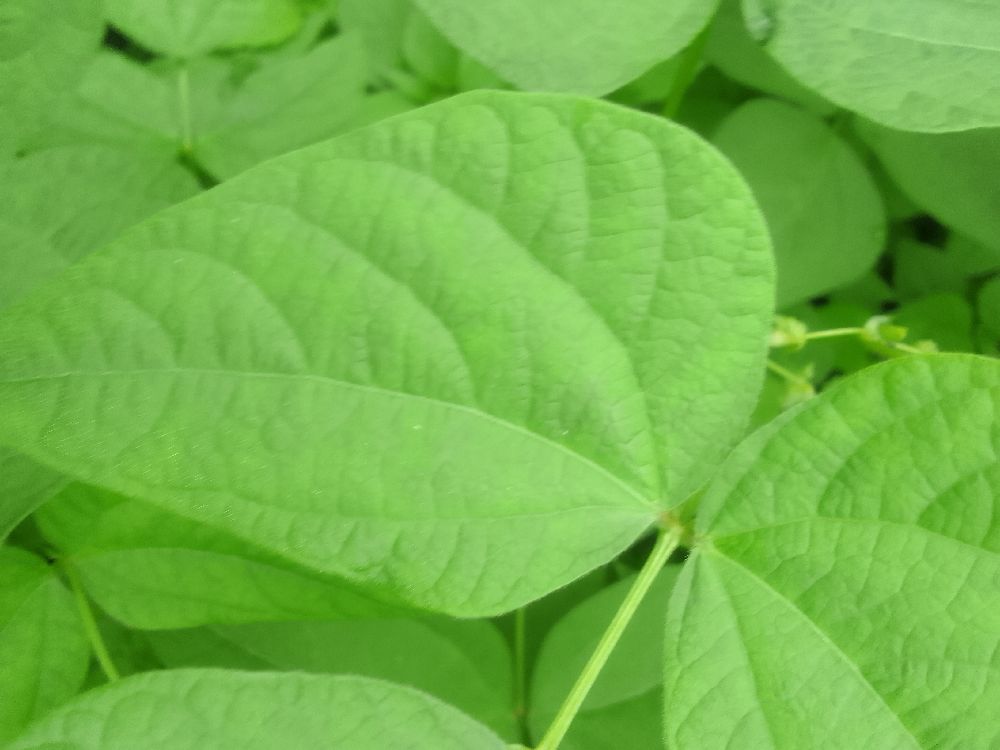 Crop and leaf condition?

common bean, healthy
